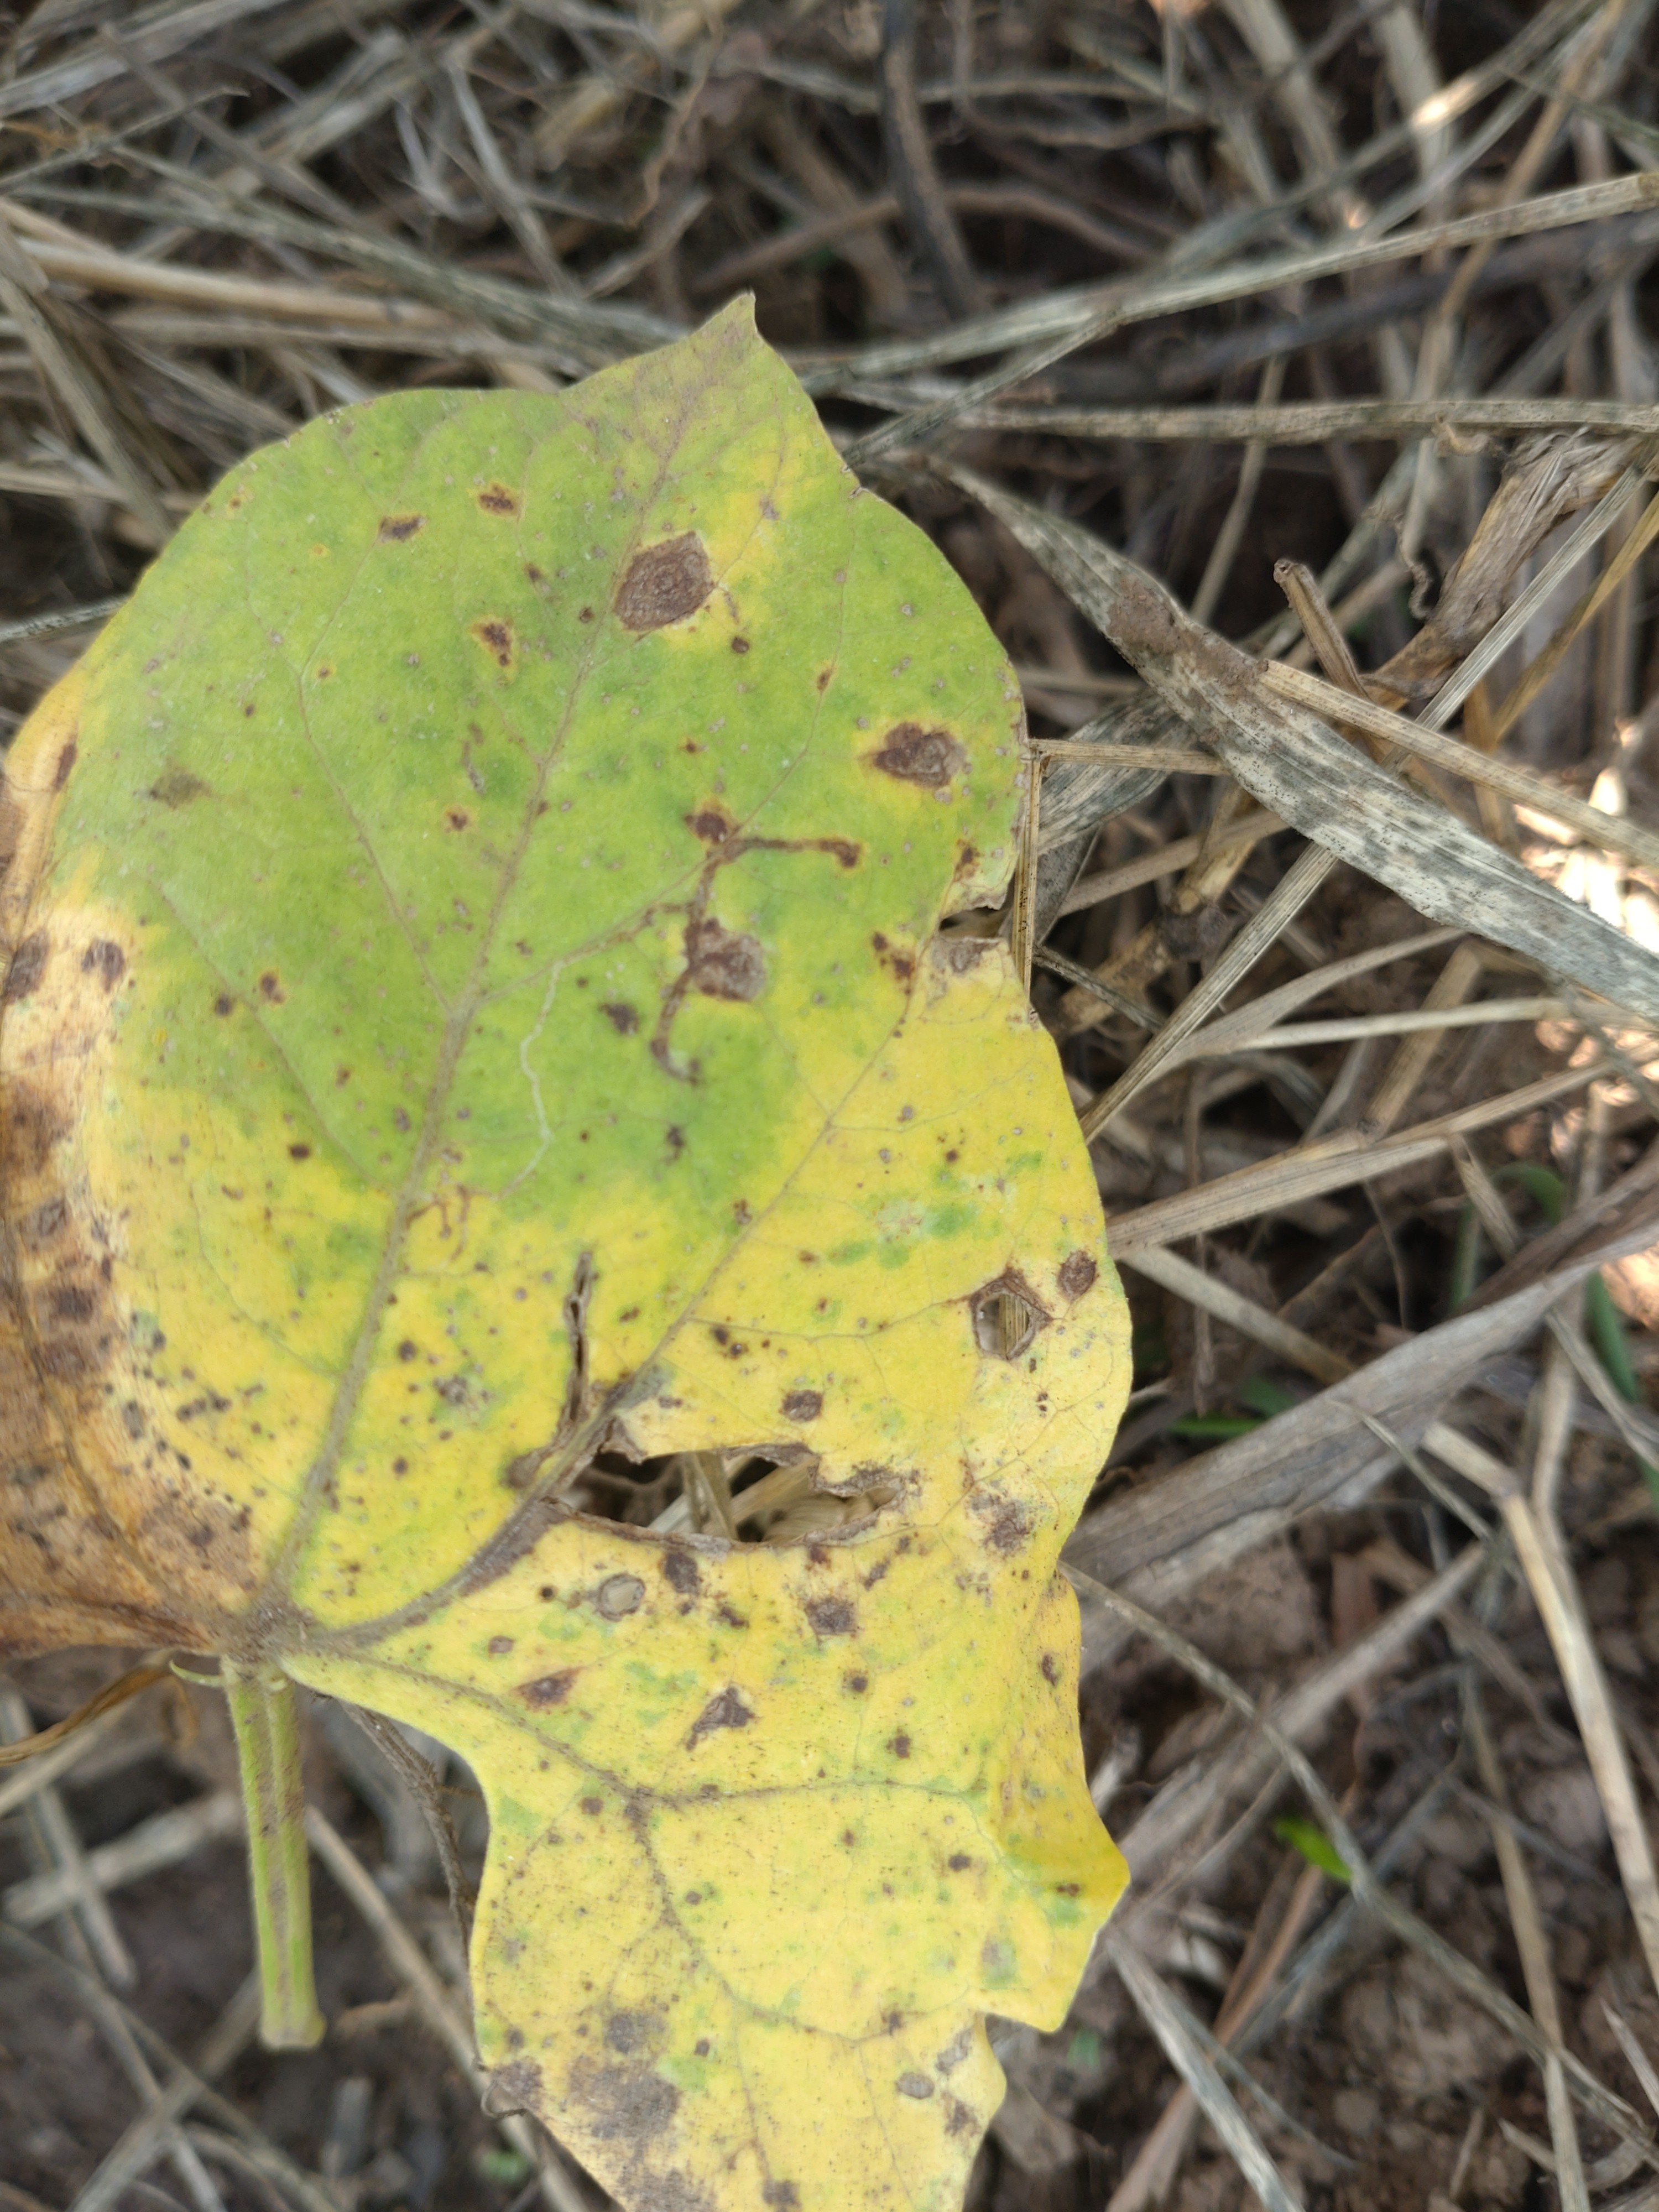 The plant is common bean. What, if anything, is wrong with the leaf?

anthracnose
